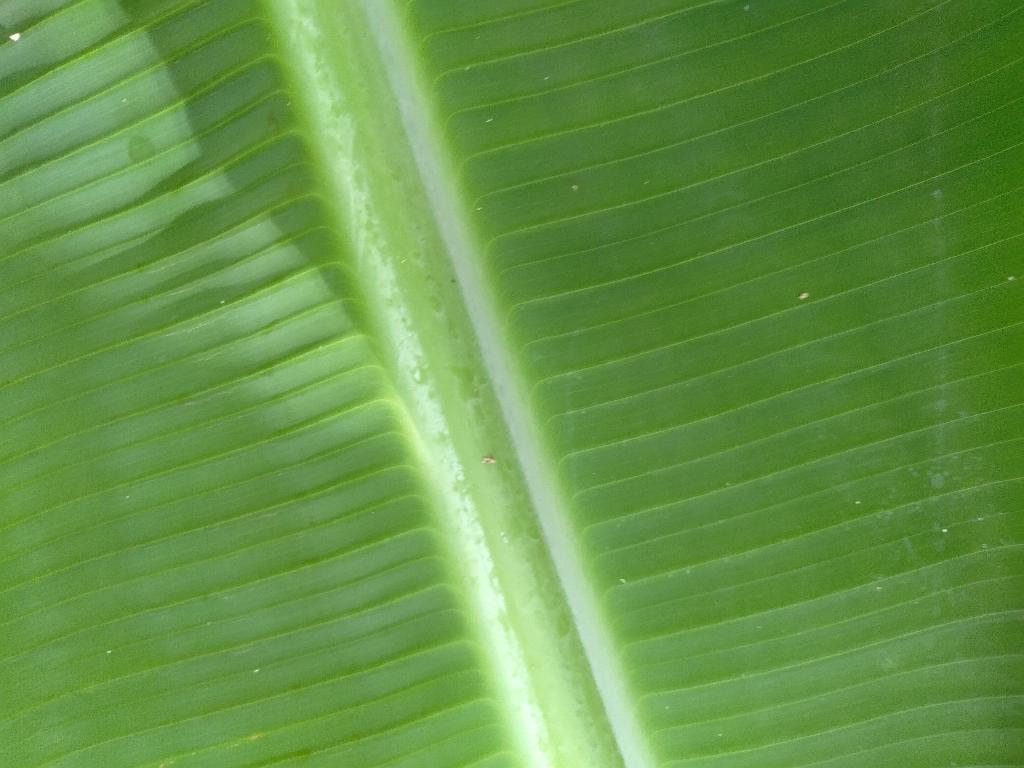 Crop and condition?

banana, healthy
